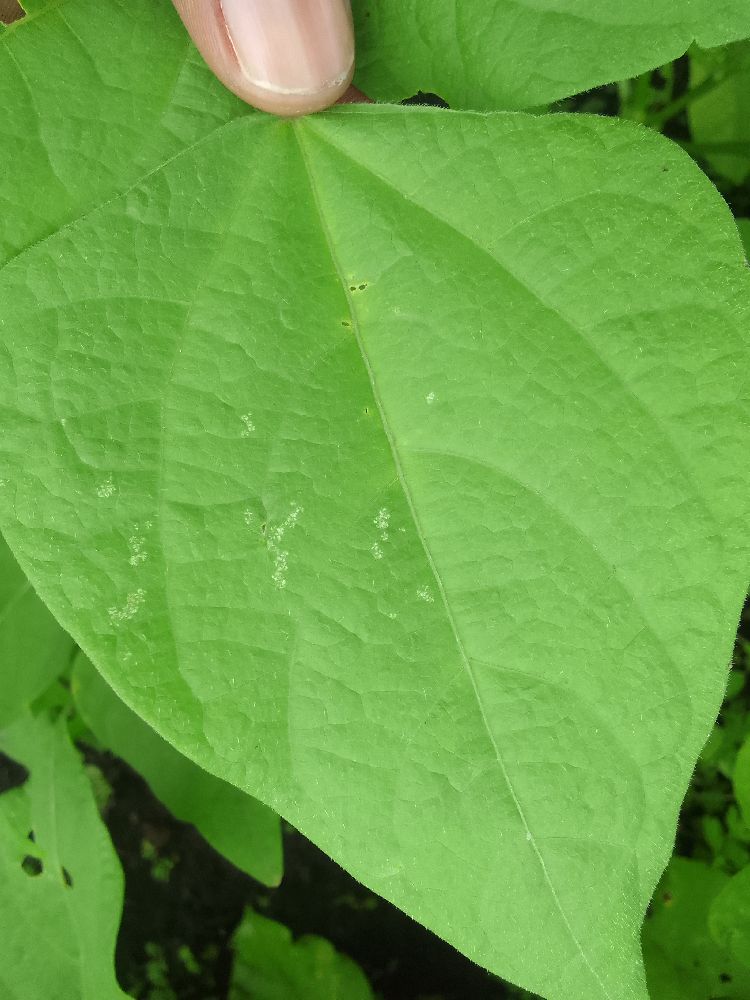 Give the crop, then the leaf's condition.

common bean, healthy
